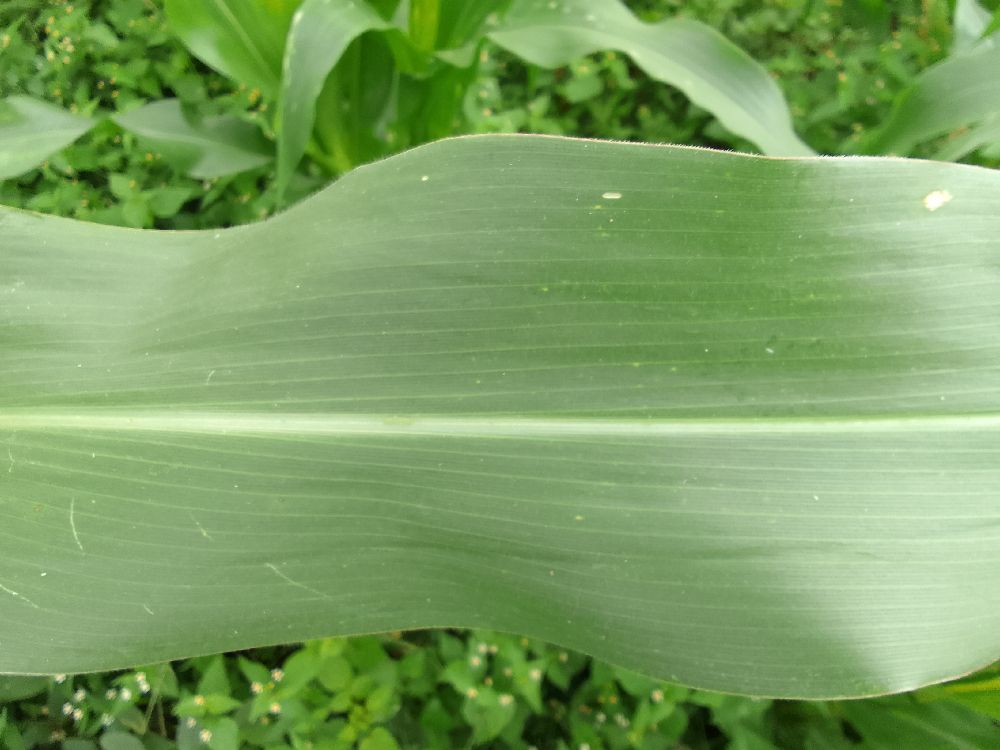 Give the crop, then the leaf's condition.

maize, healthy
